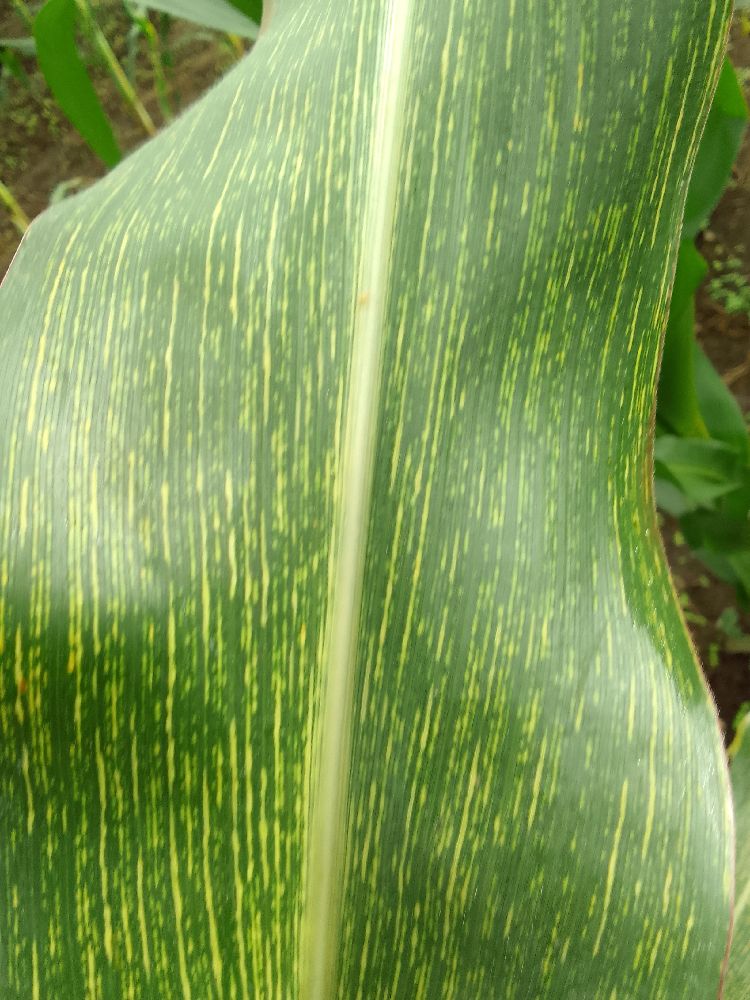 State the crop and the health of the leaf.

maize, maize streak virus
